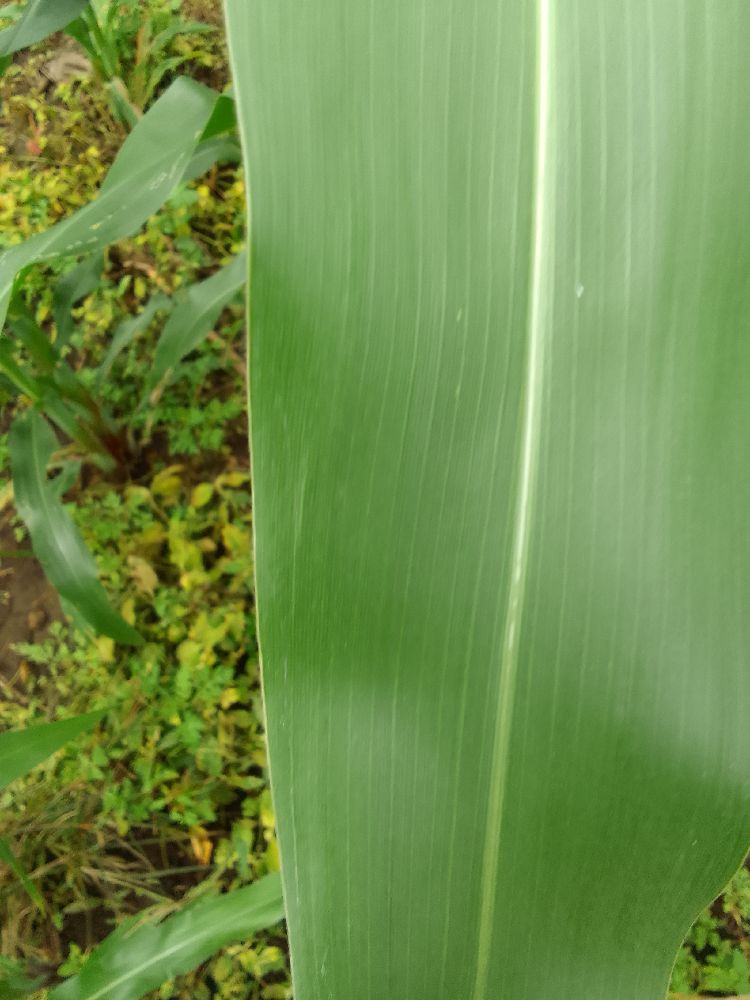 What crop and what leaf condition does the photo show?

maize, healthy
